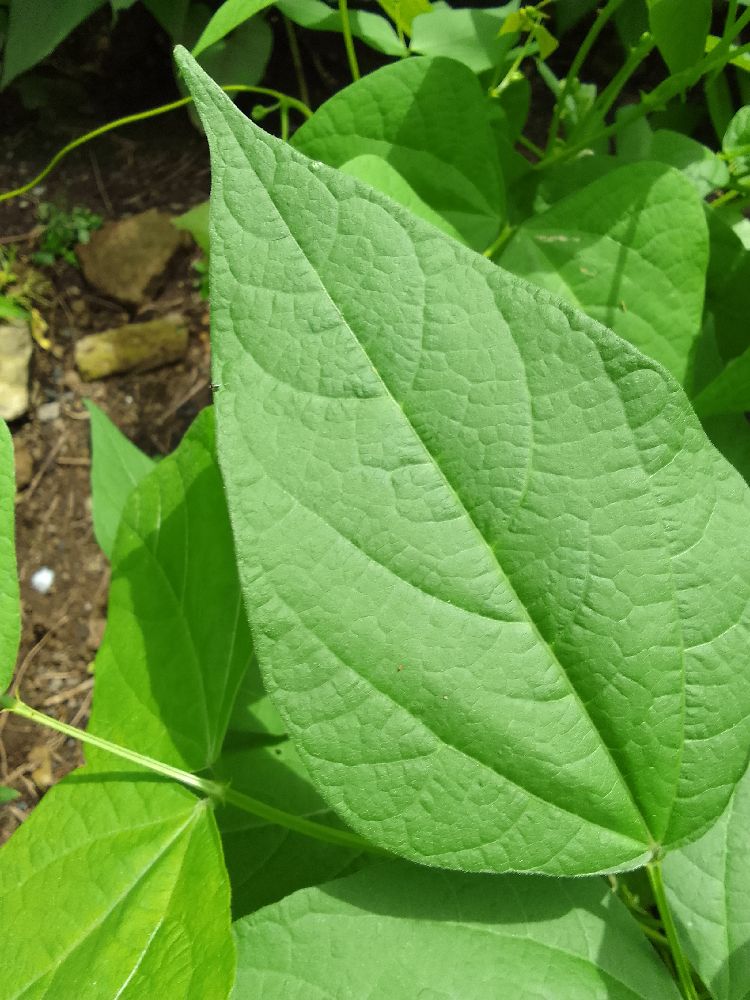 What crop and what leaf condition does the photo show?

common bean, healthy
